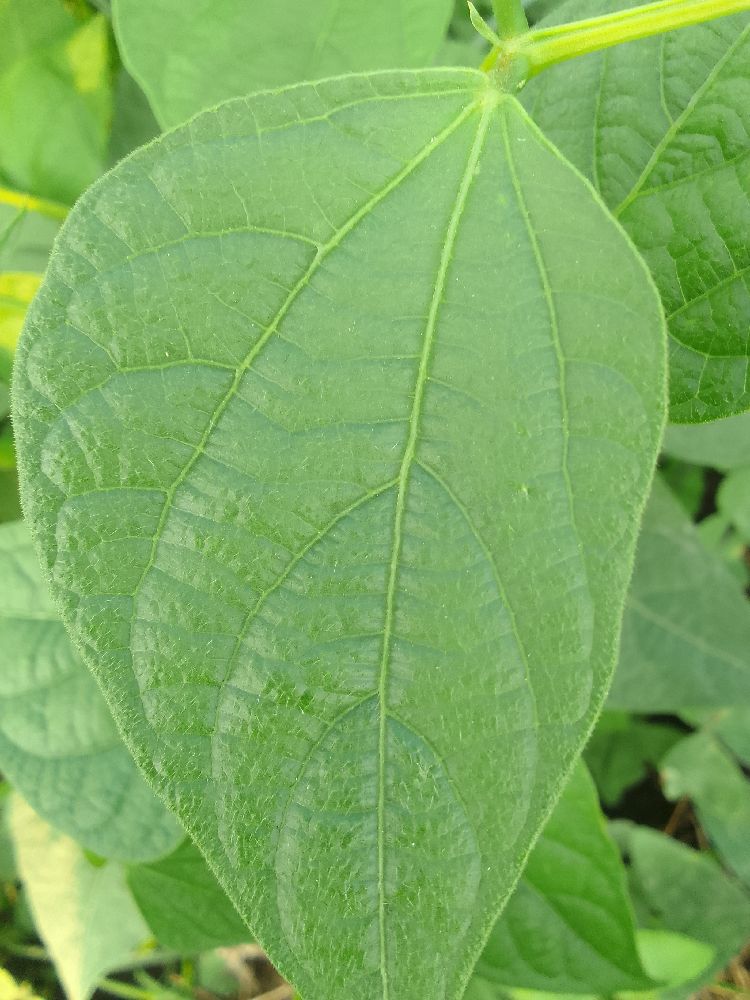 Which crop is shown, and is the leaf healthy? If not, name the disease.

common bean, healthy
